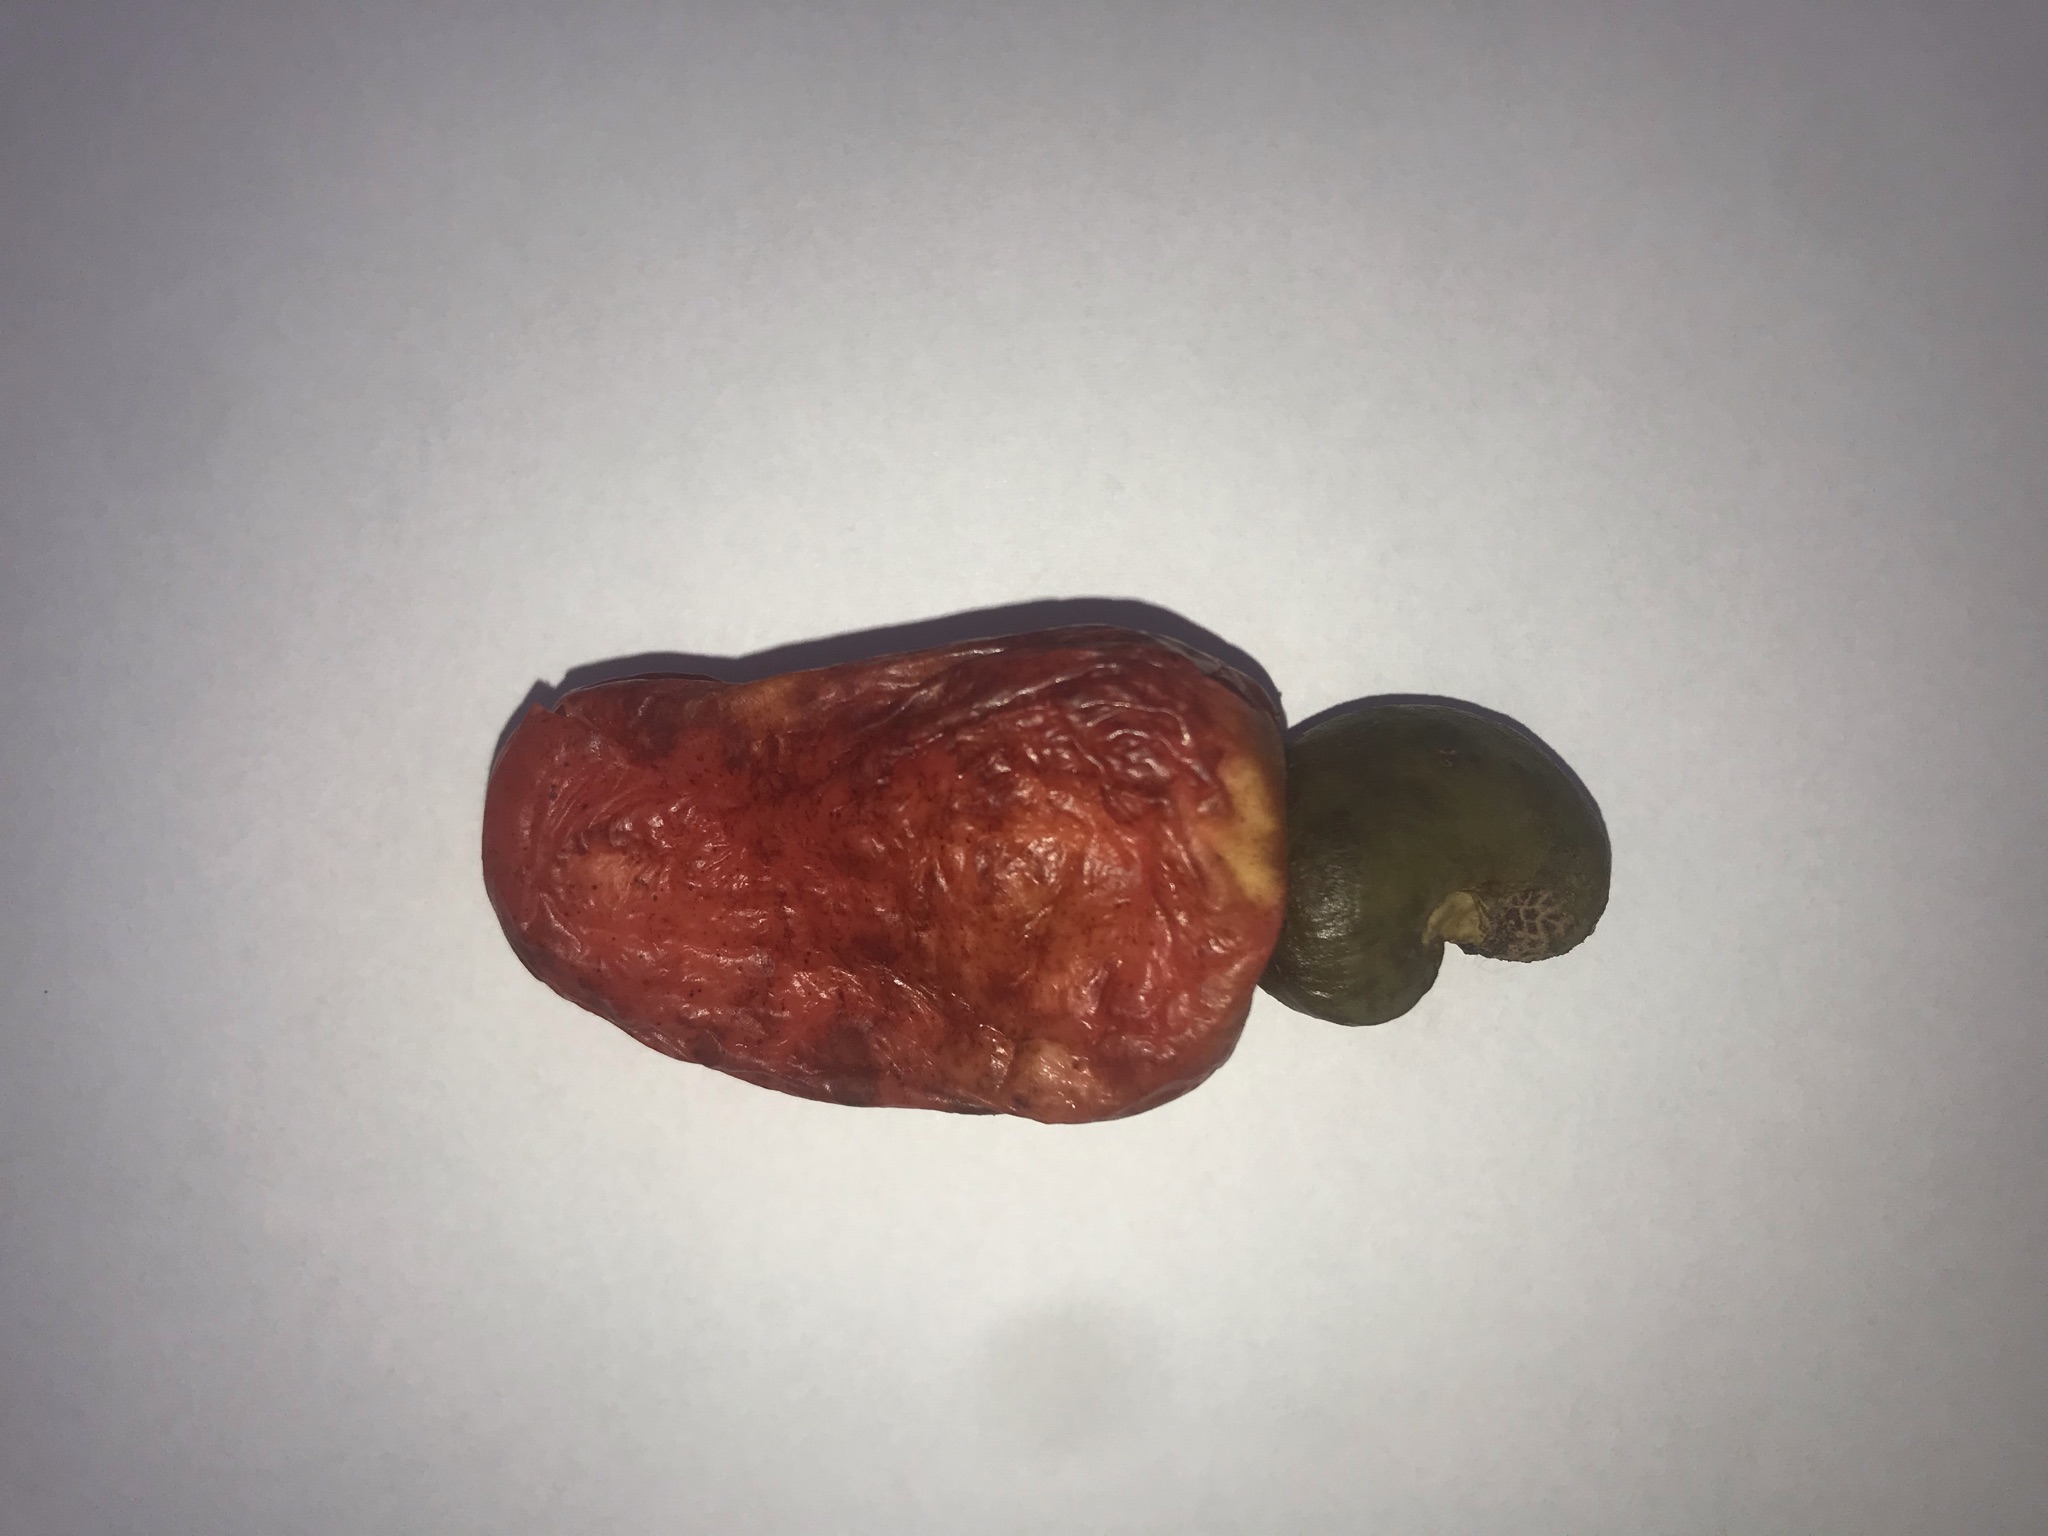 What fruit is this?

caju vermelho
